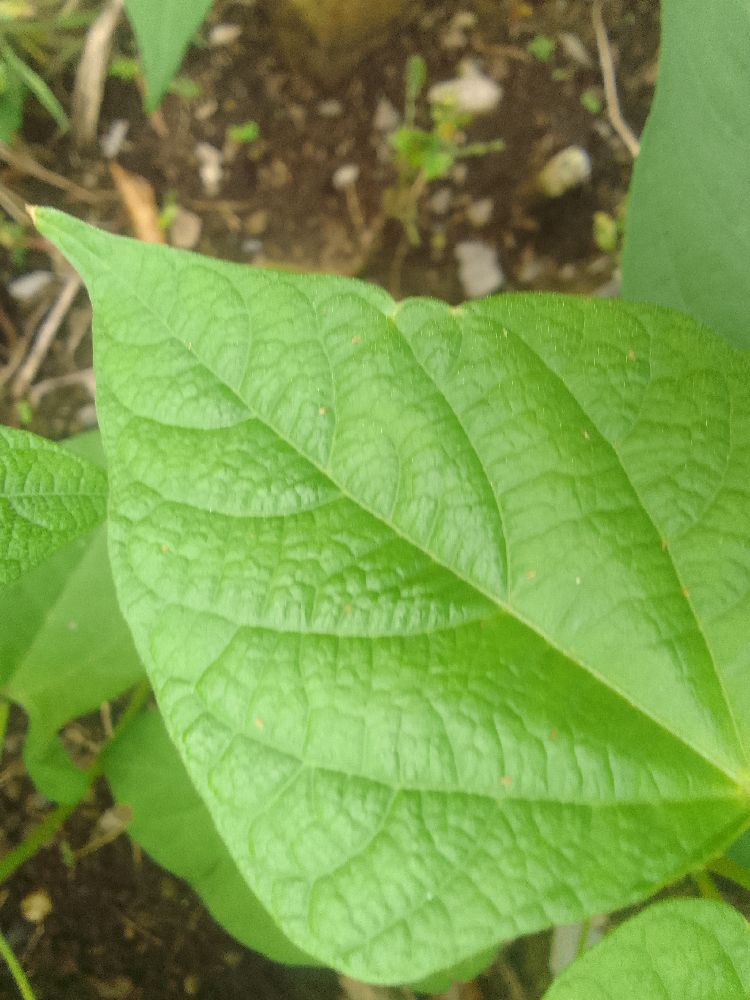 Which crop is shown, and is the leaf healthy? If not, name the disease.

common bean, healthy
